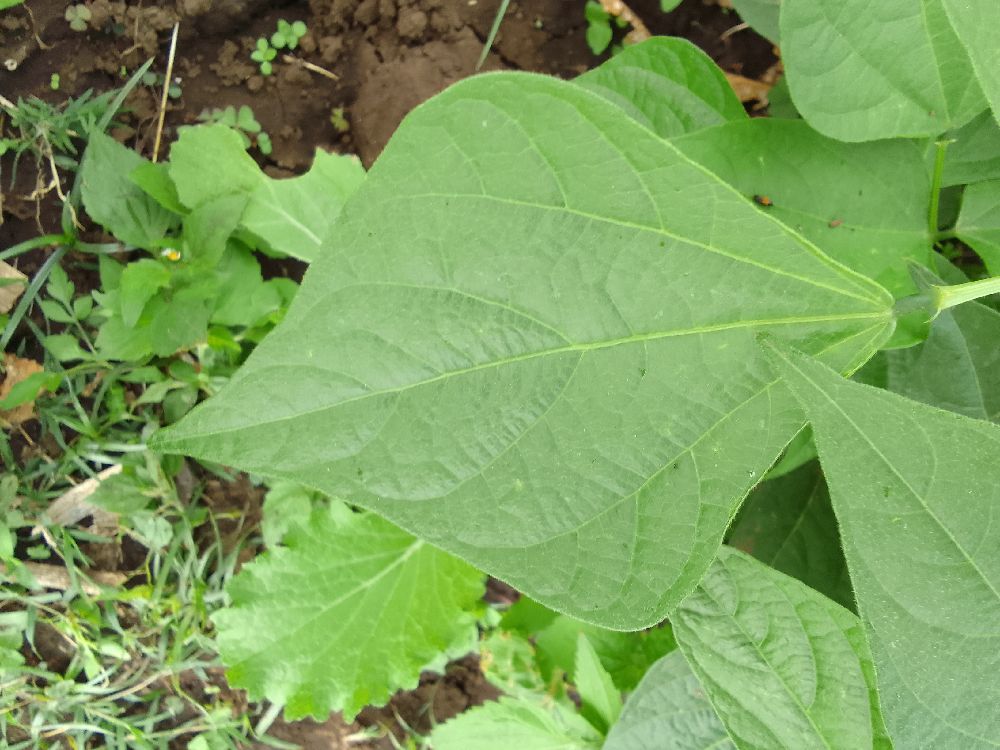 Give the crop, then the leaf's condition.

common bean, healthy
